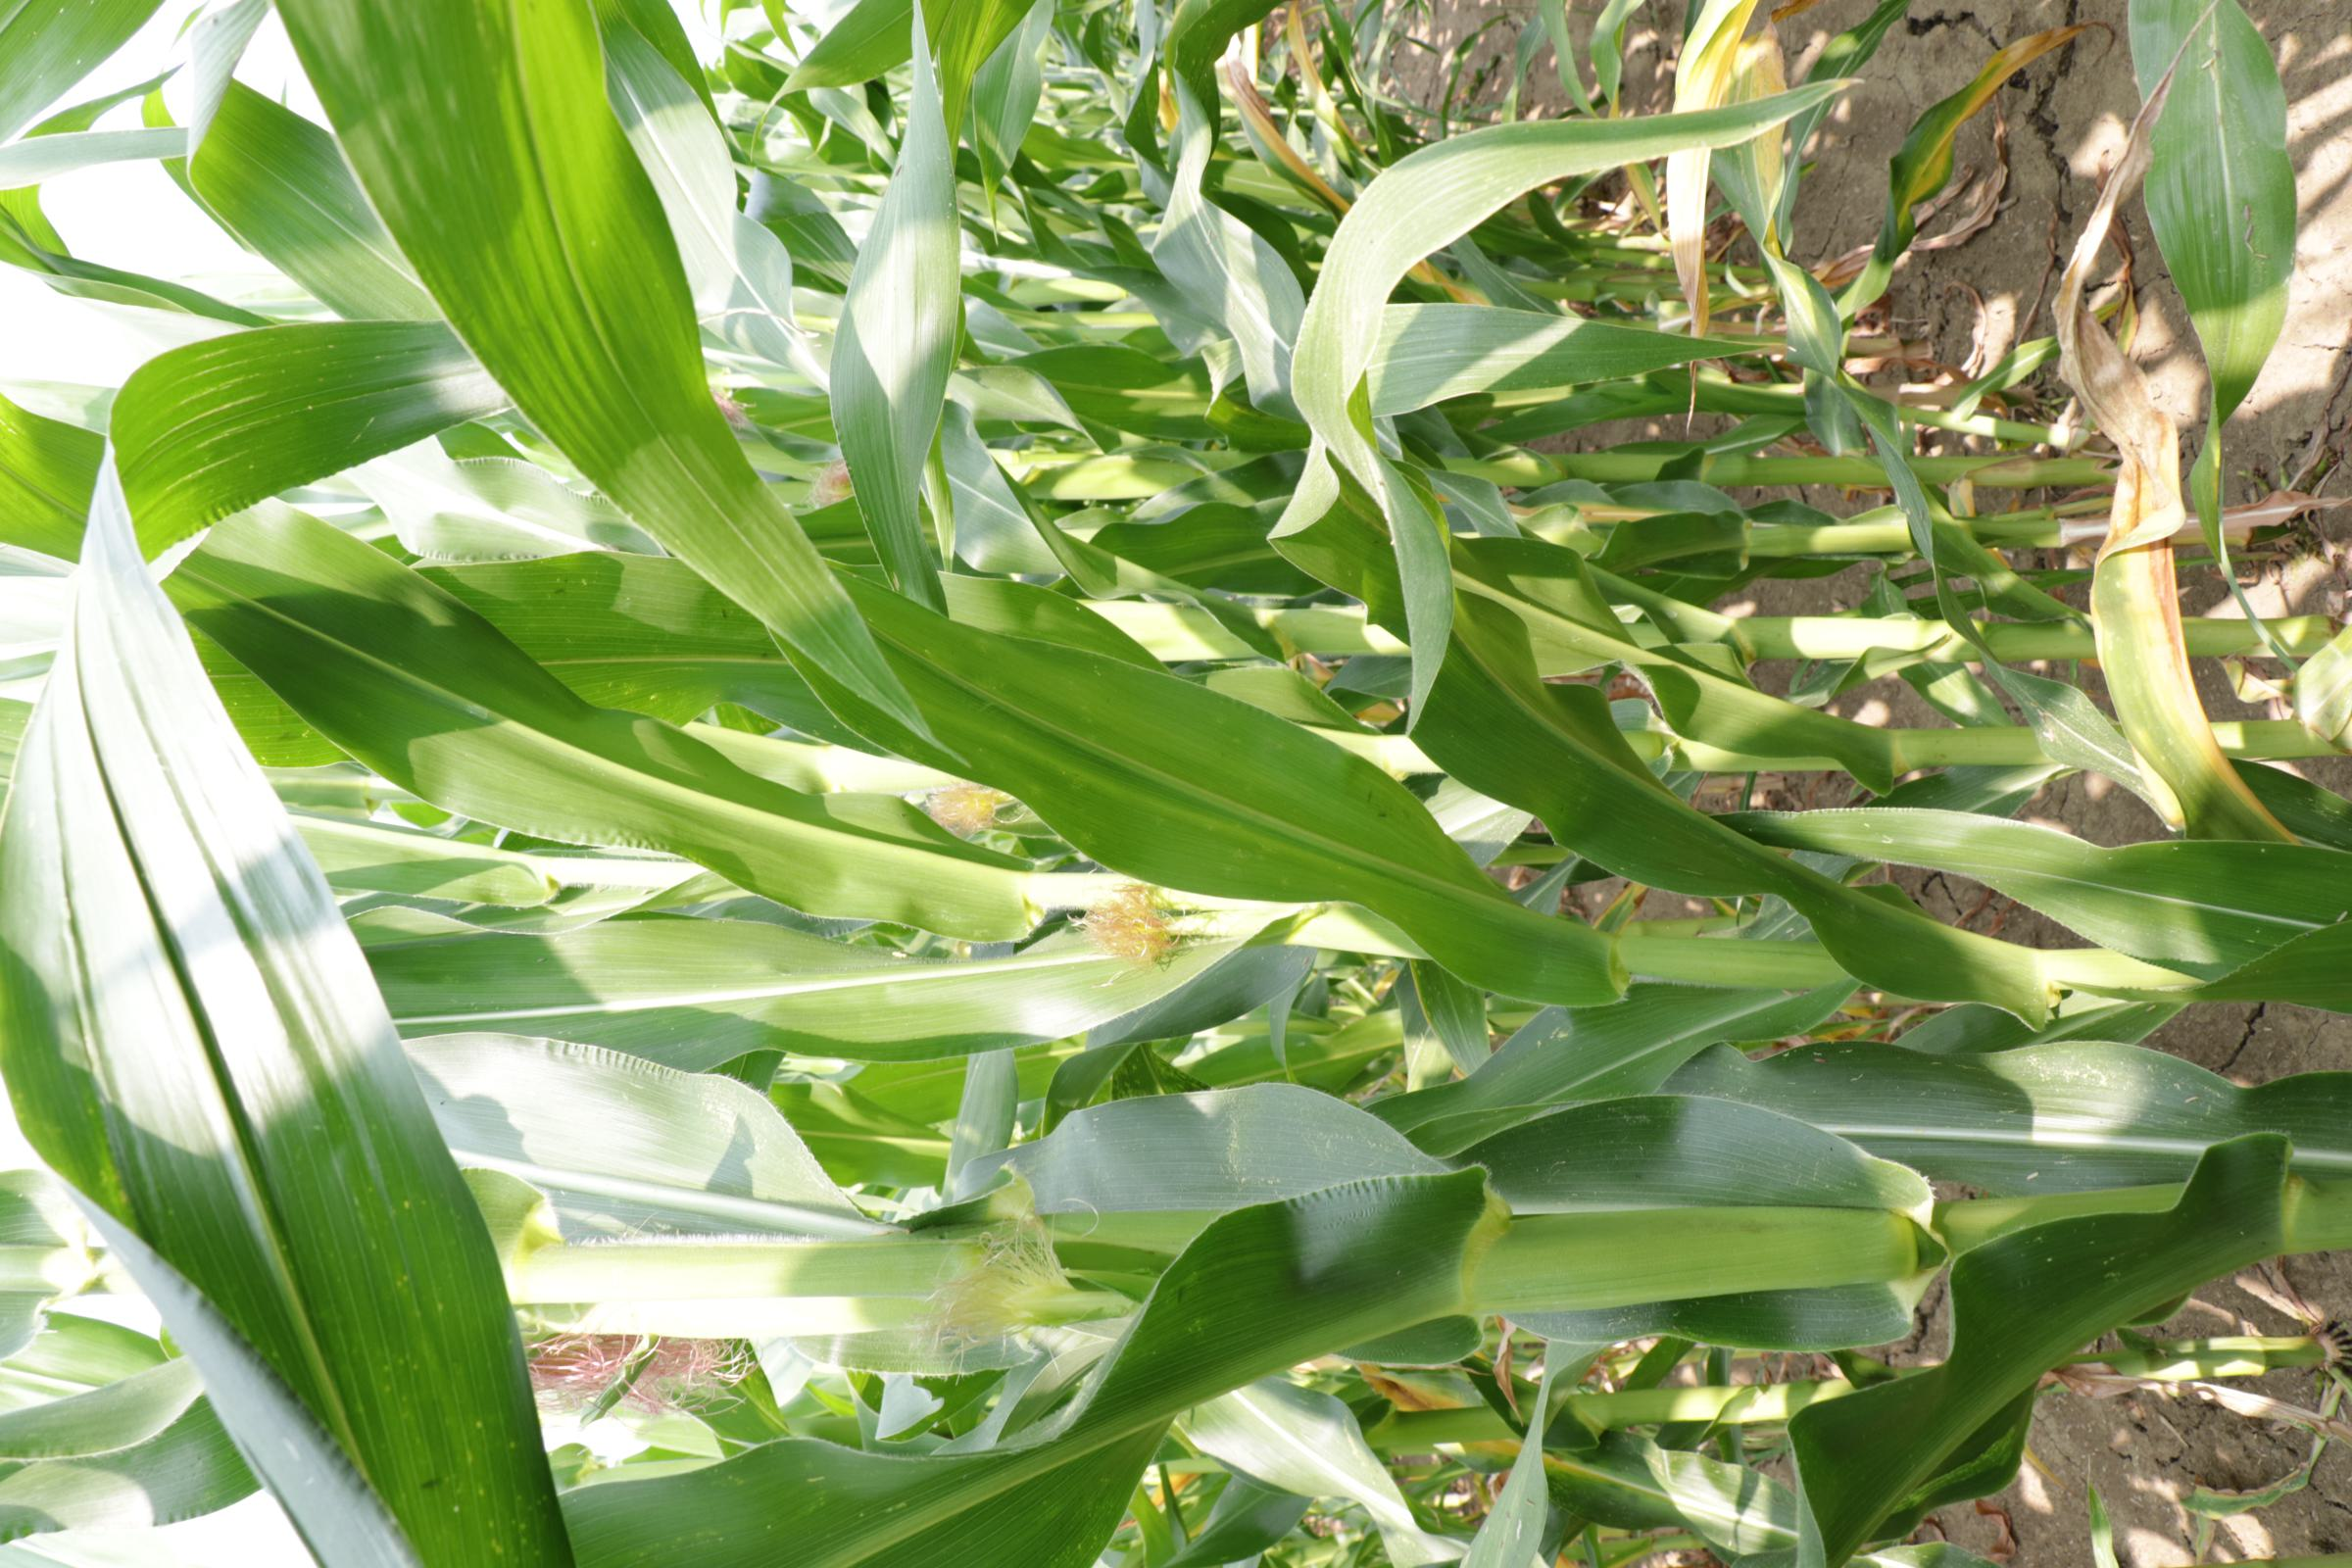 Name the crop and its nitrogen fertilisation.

maize, full nitrogen fertilisation
